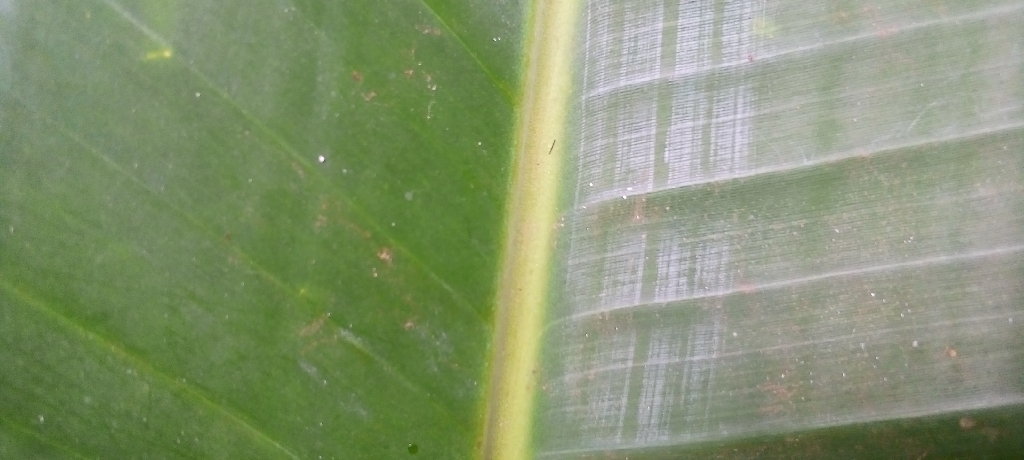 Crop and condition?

banana, healthy
